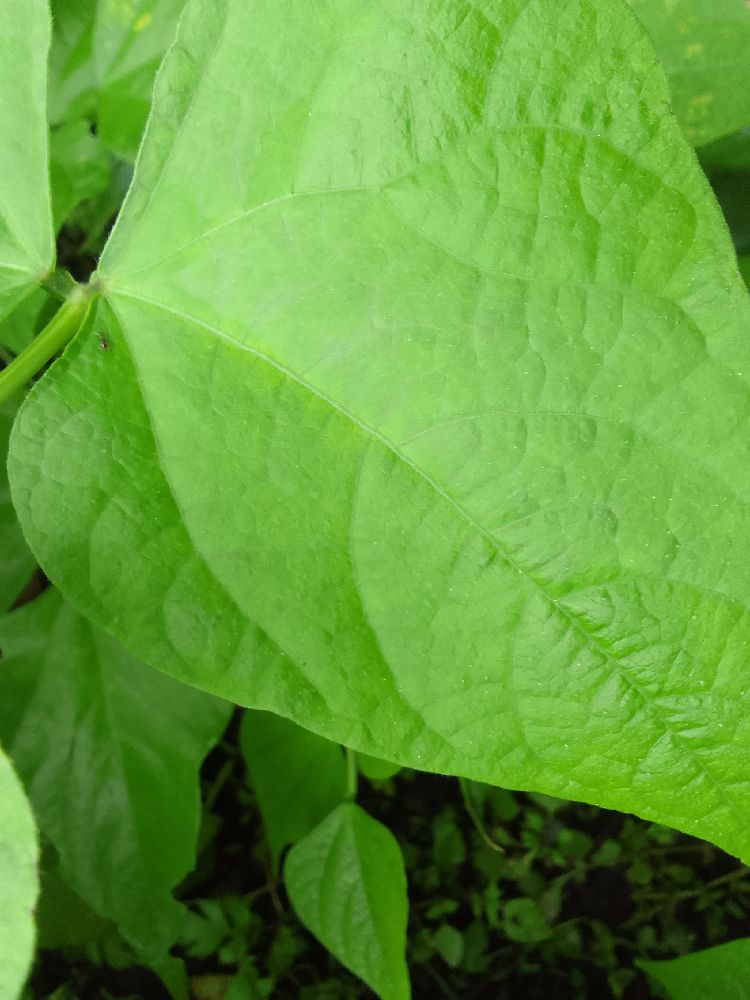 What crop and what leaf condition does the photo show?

common bean, healthy
